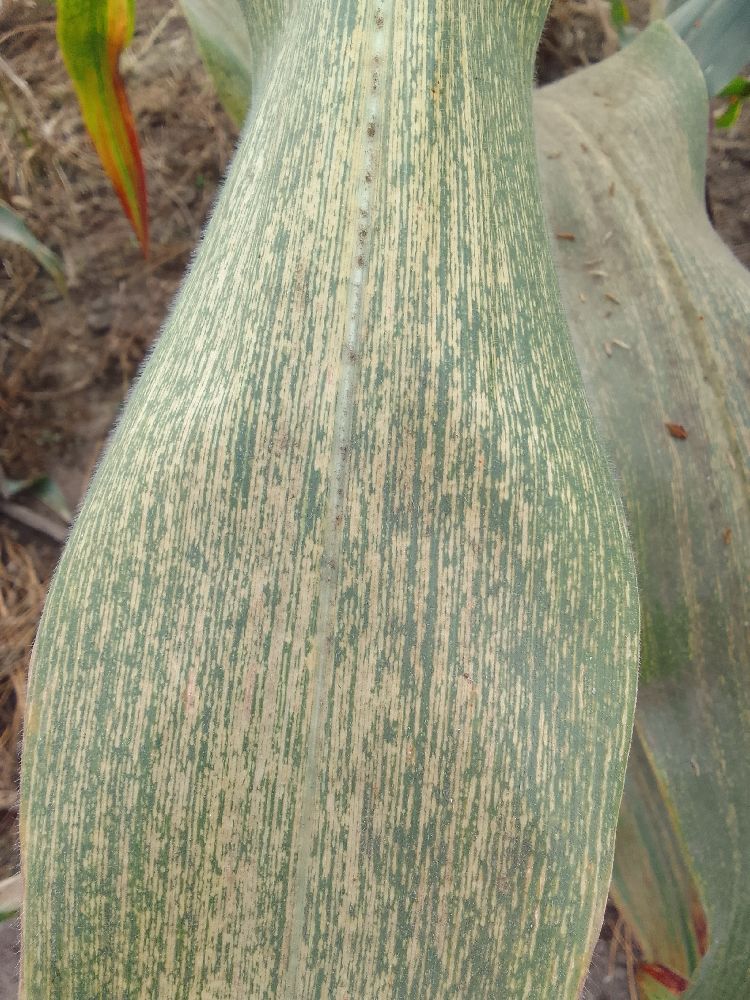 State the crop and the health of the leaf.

maize, maize streak virus
